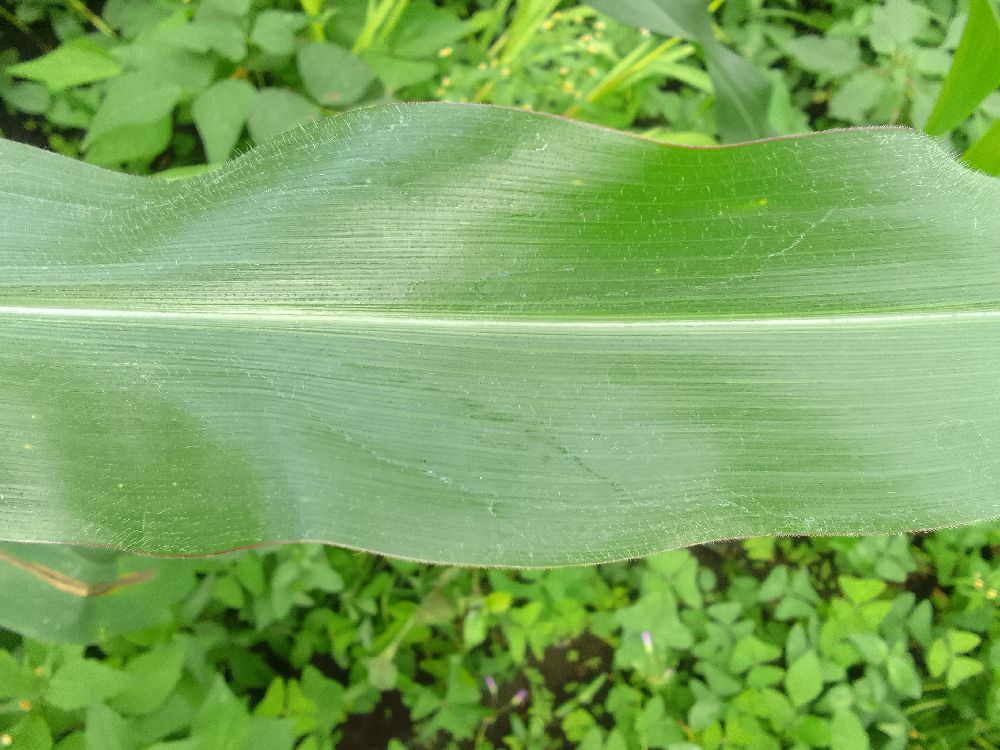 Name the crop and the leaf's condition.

maize, healthy
